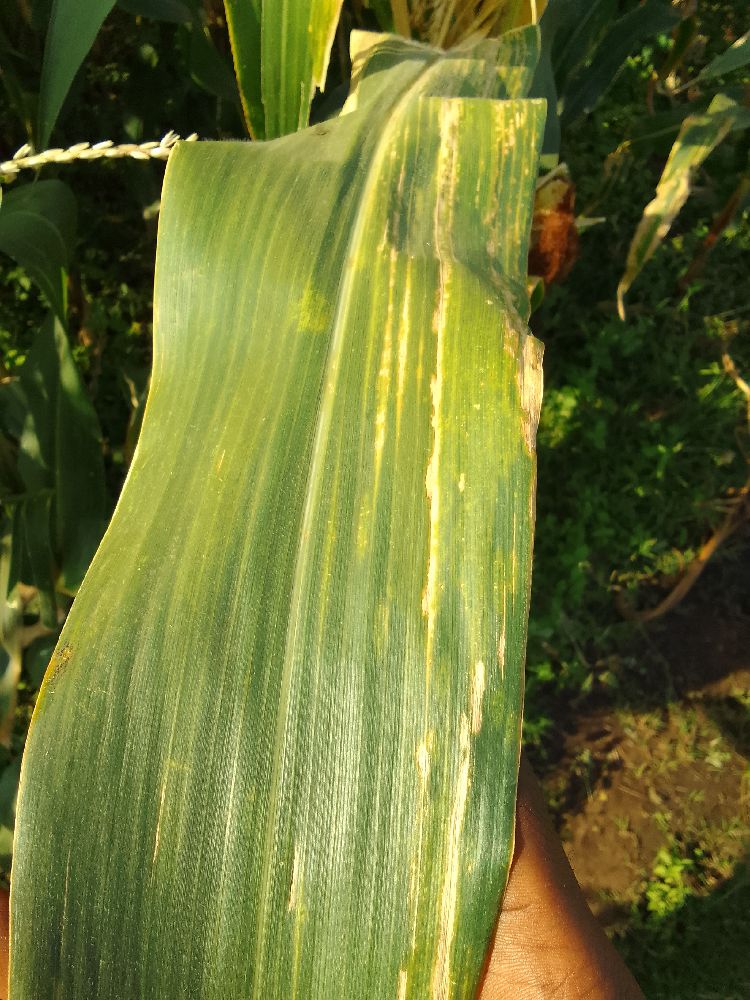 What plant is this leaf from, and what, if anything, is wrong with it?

maize, maize lethal necrosis
